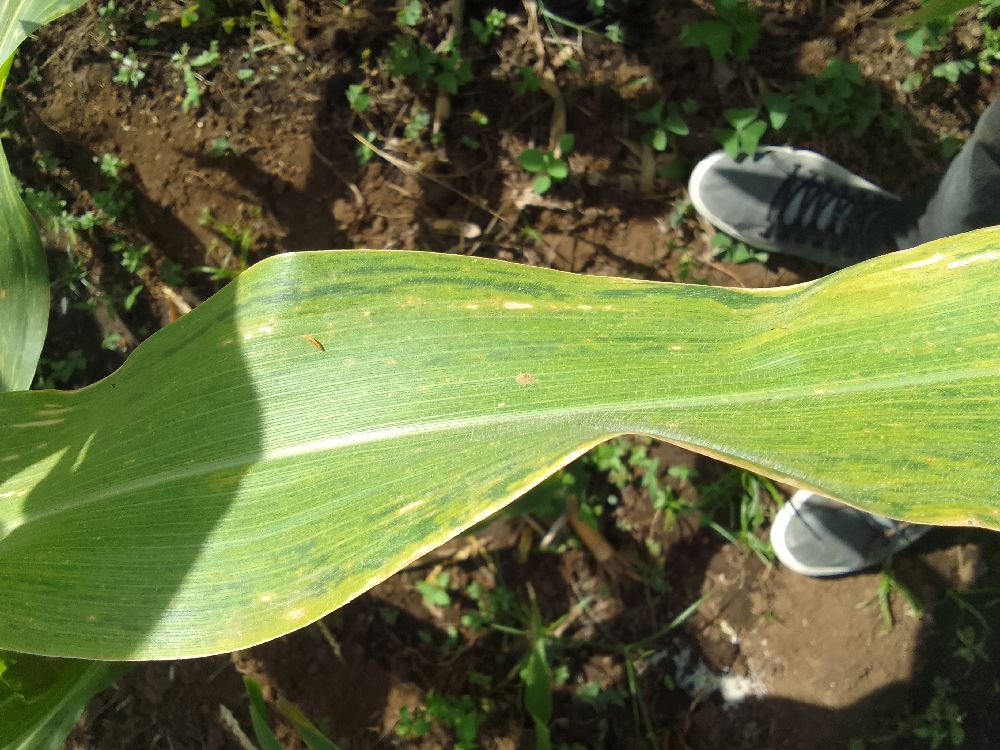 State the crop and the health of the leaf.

maize, maize lethal necrosis
